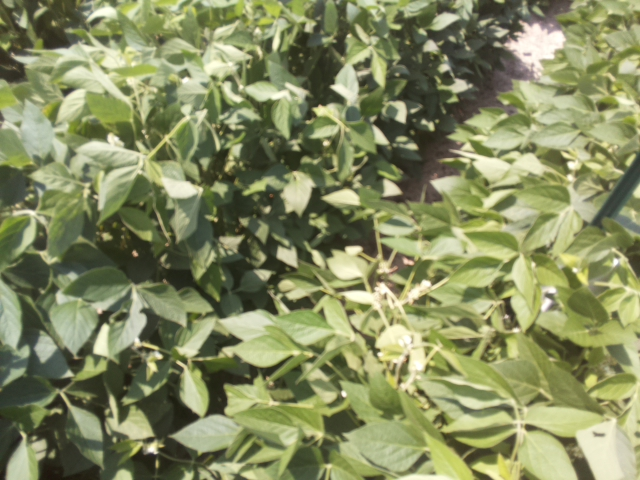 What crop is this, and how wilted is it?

soybean, leaflets folding inward at secondary pulvinus with no turgor loss in leaflets or petioles
